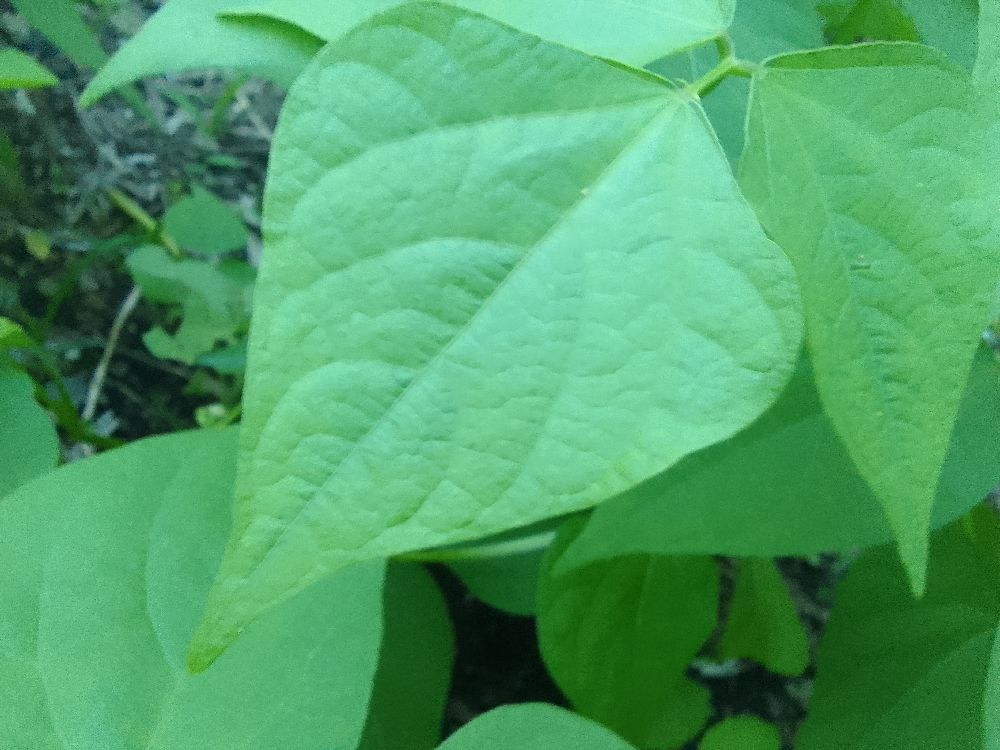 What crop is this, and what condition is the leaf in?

common bean, healthy
